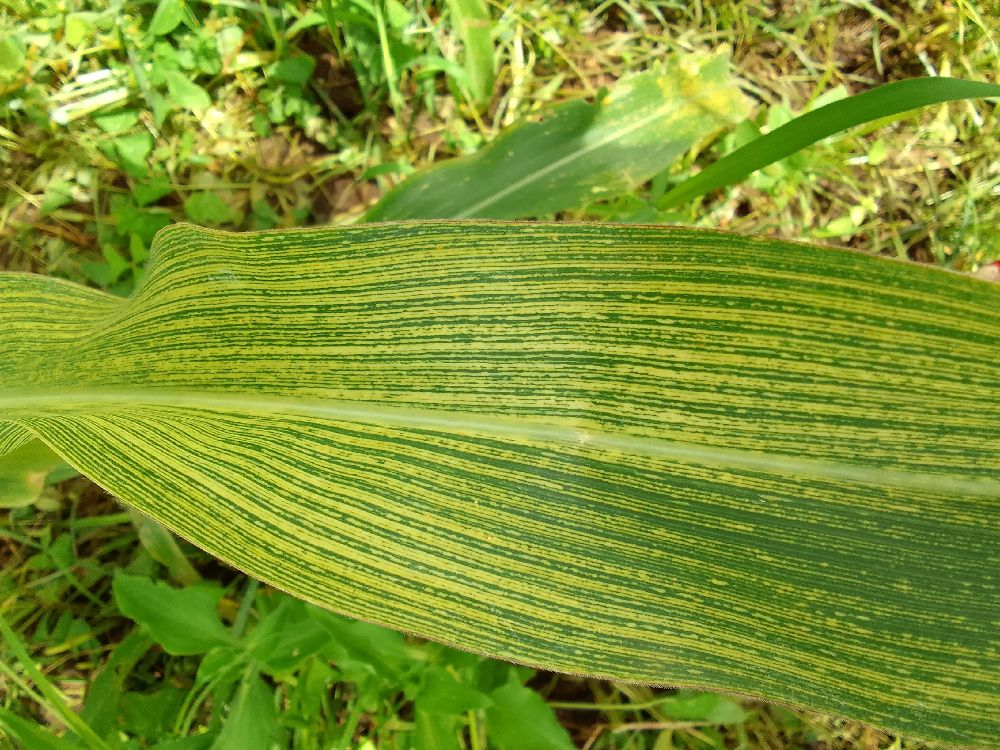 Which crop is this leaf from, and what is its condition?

maize, maize streak virus
